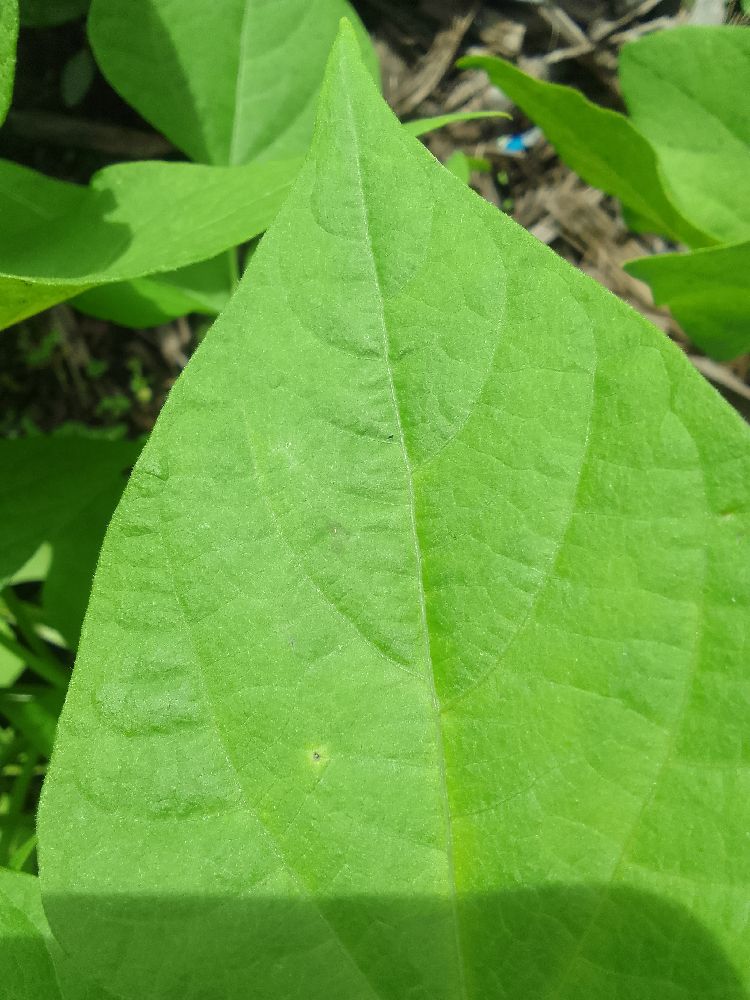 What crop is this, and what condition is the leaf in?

common bean, healthy
